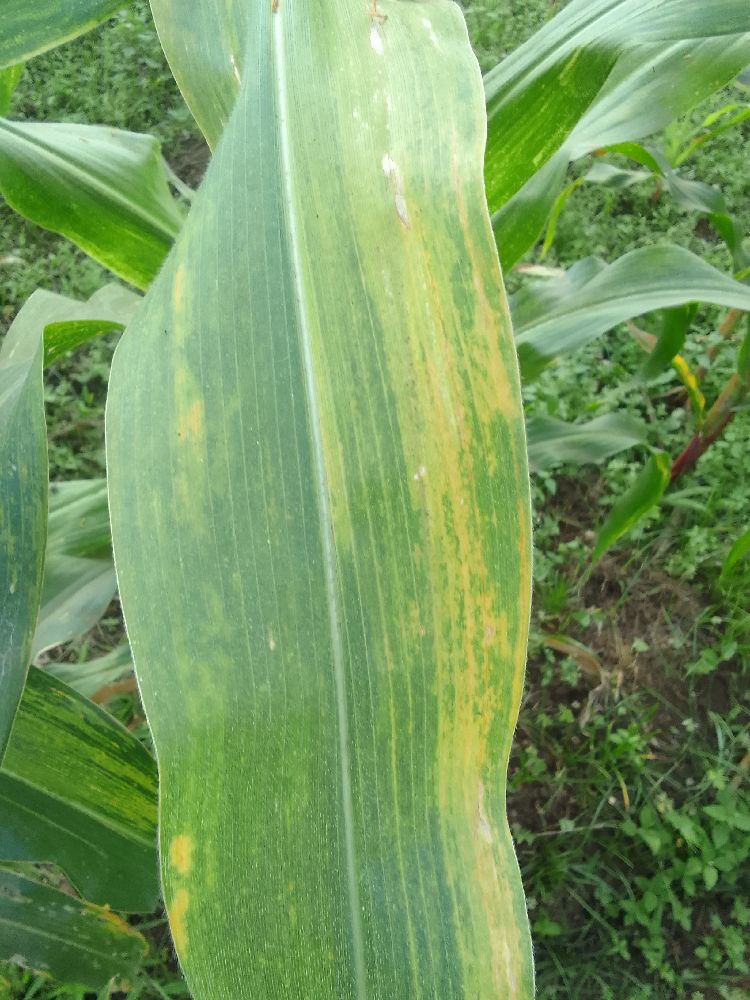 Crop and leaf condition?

maize, maize lethal necrosis
